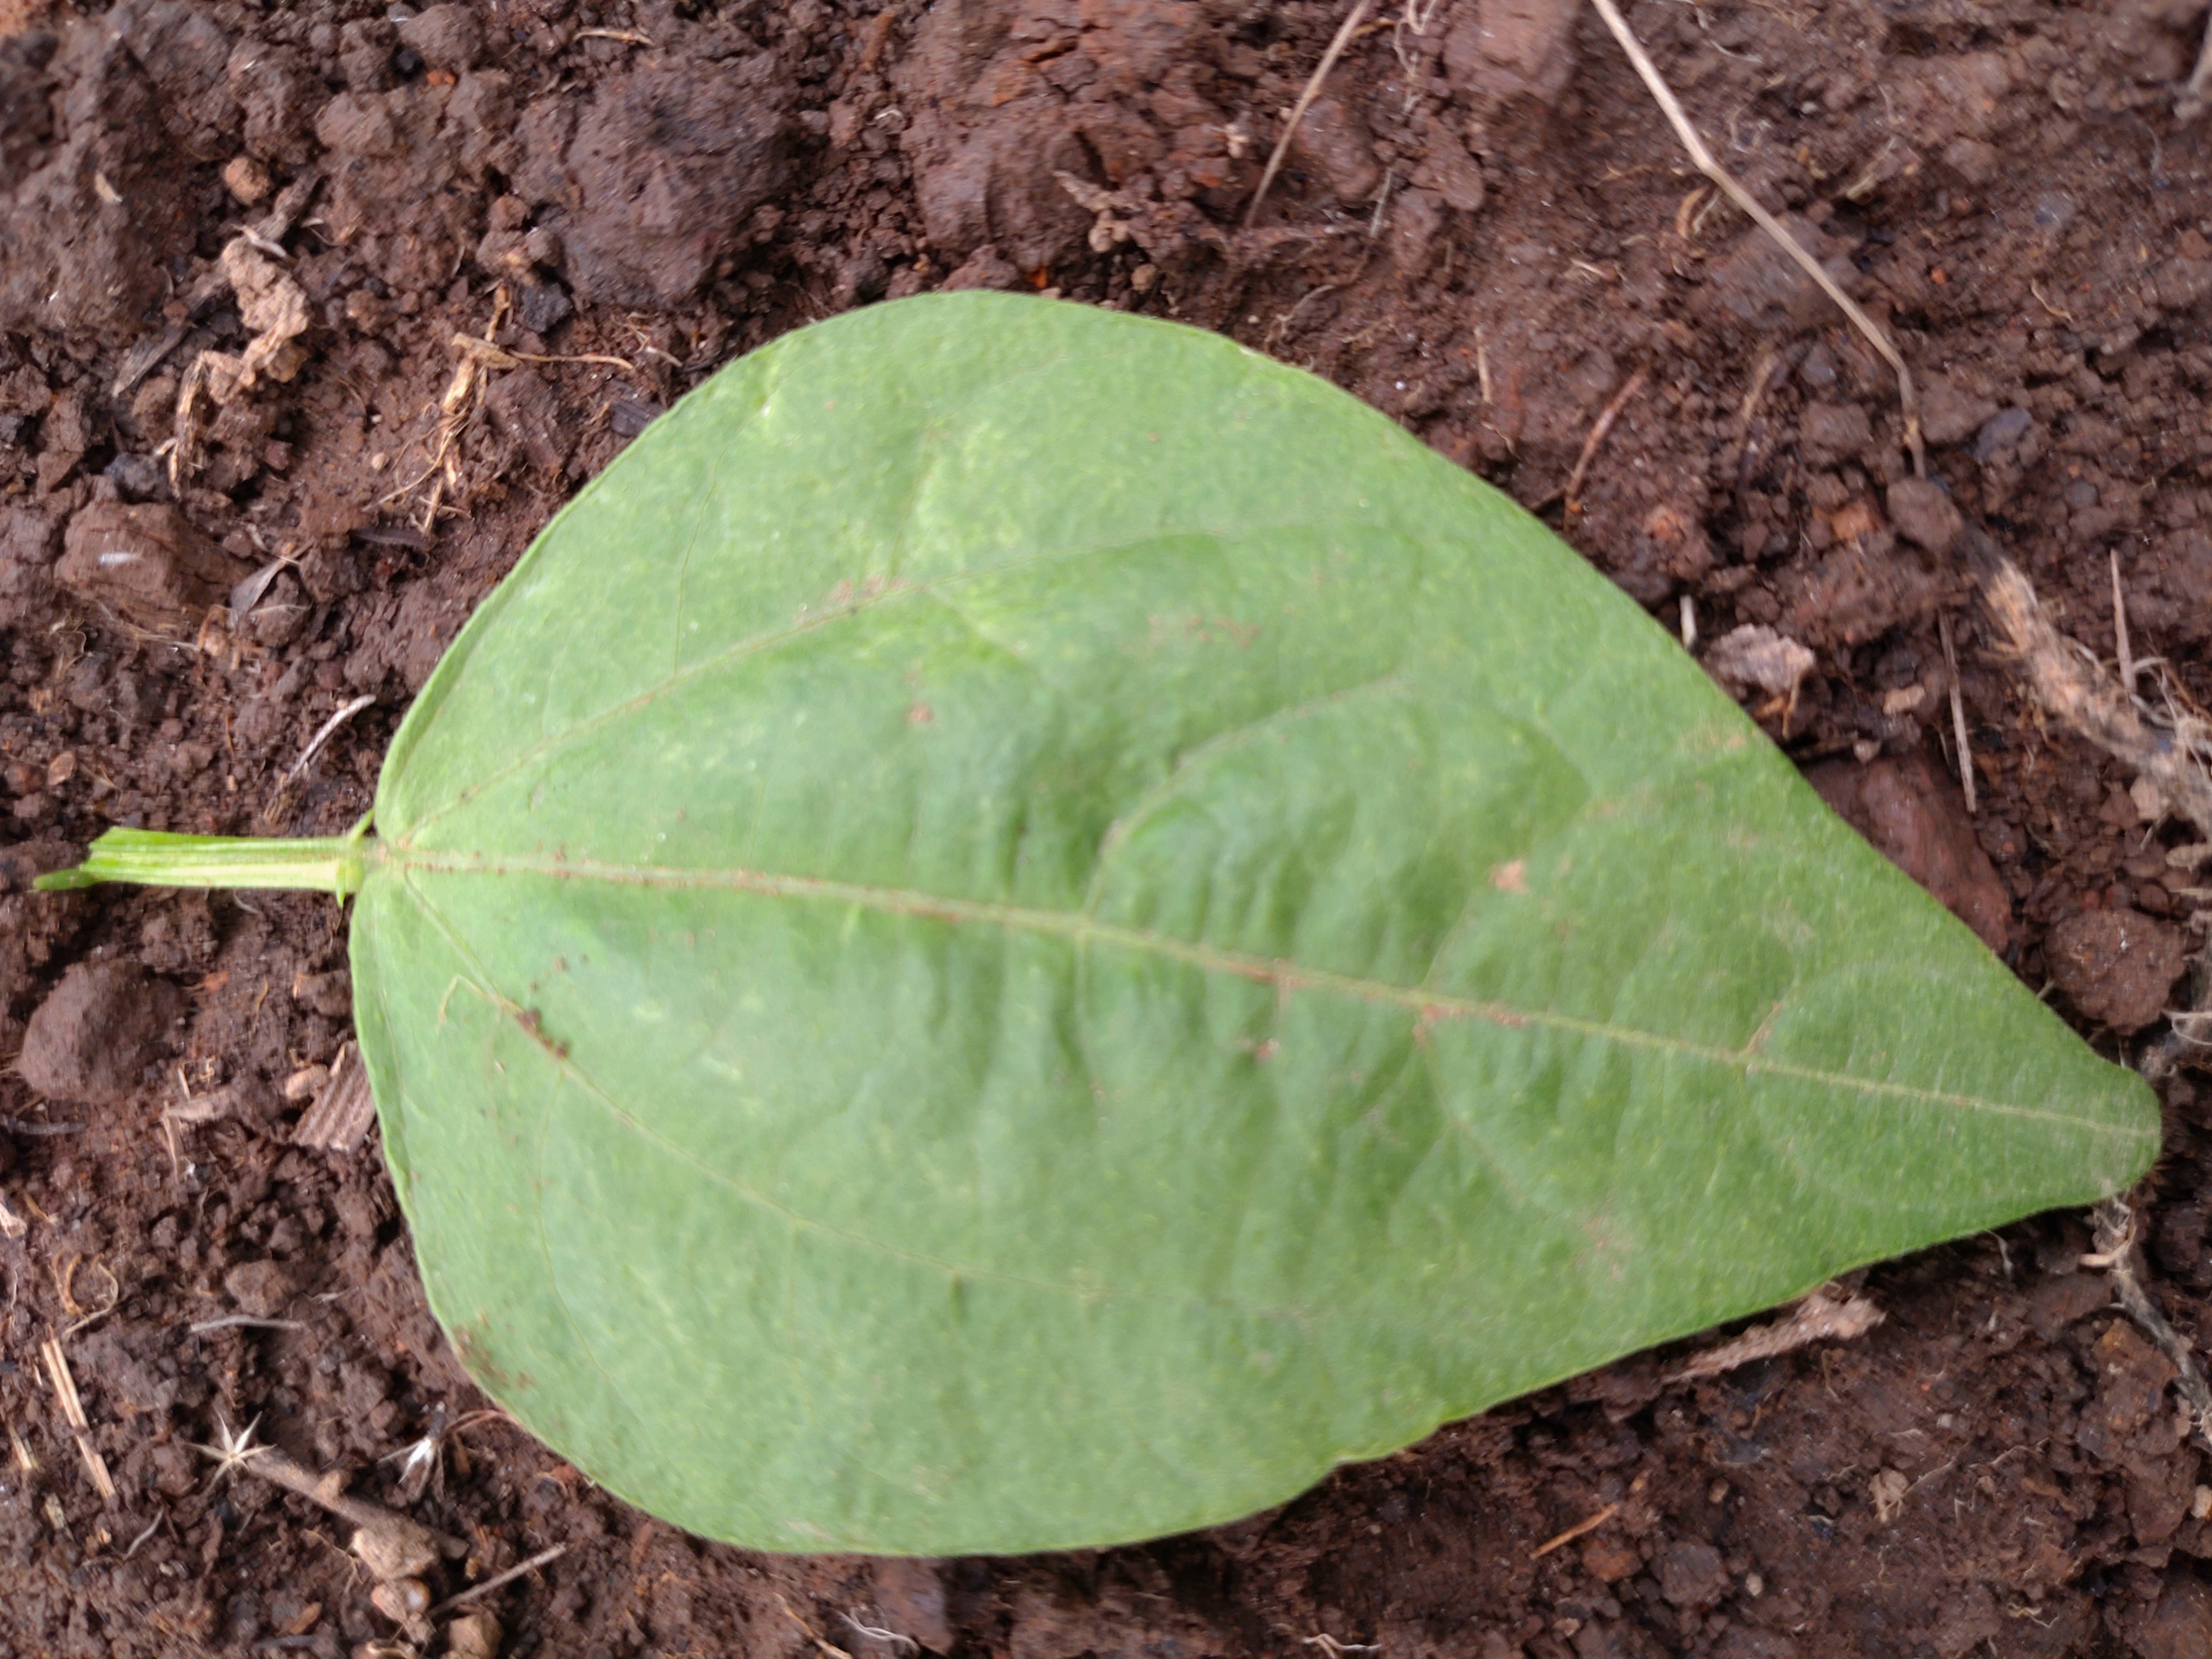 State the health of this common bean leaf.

healthy
